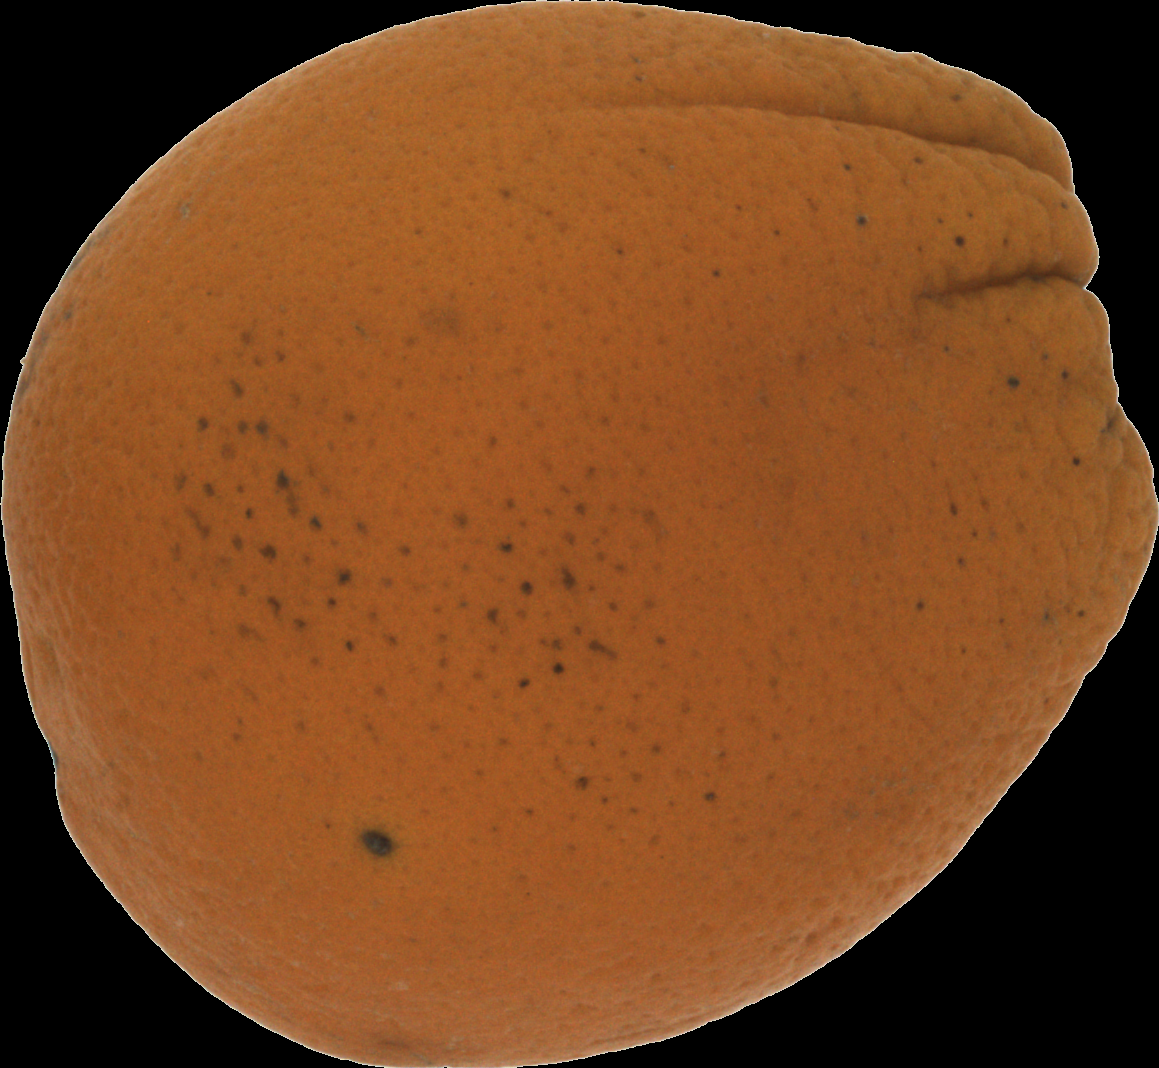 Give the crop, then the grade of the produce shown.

orange, bad
